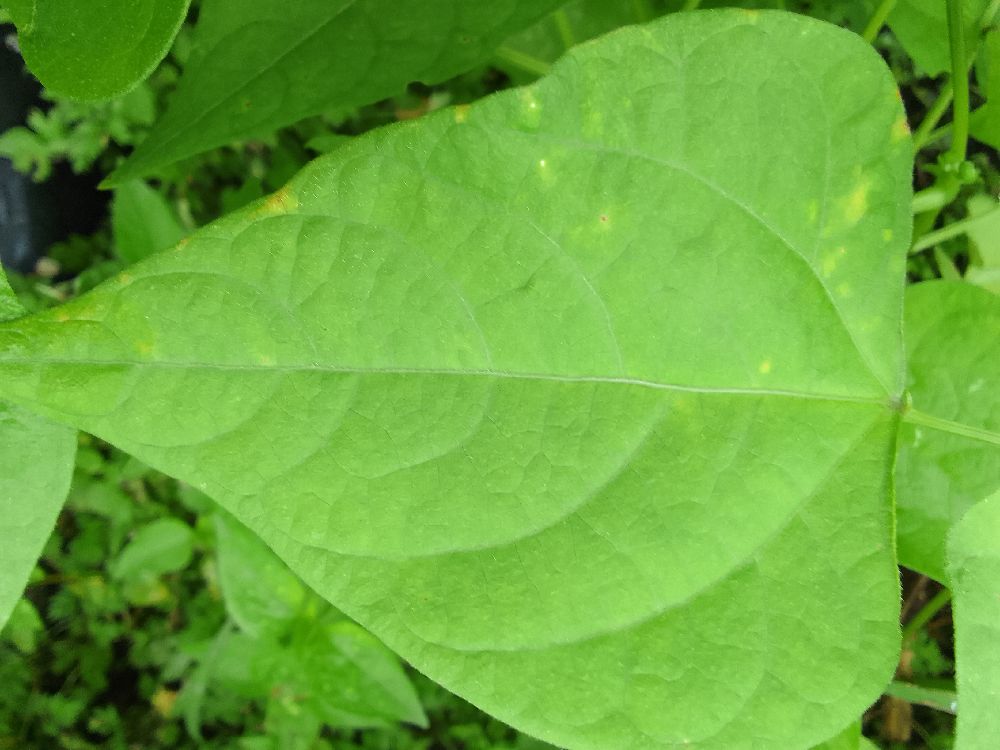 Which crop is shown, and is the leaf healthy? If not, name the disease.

common bean, healthy
